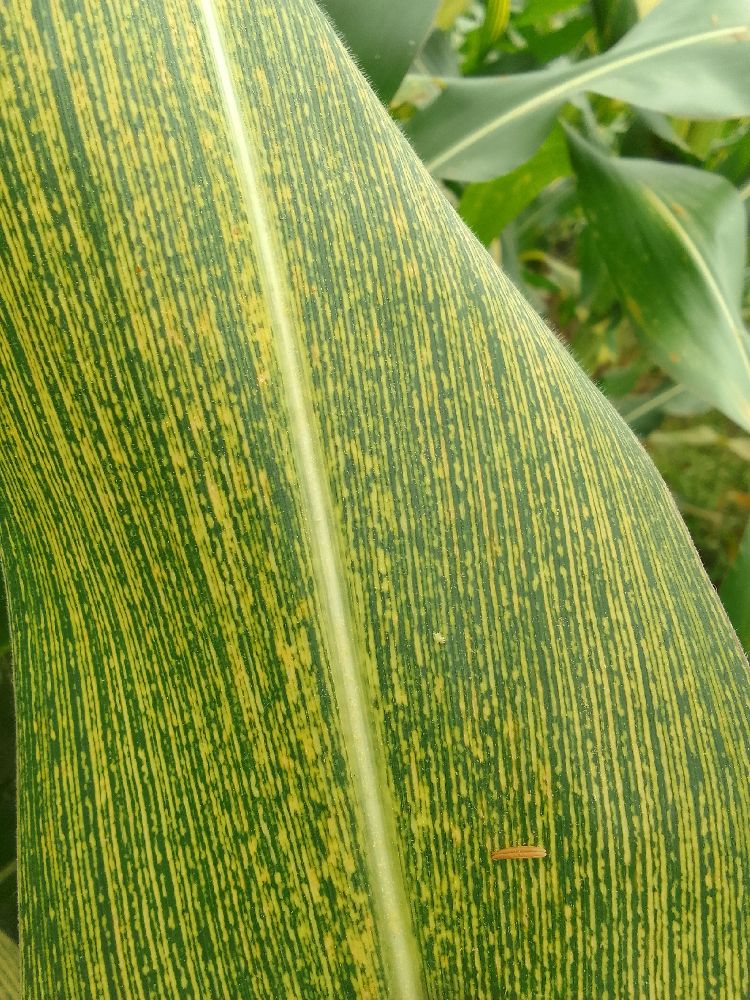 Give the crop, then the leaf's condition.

maize, maize streak virus
